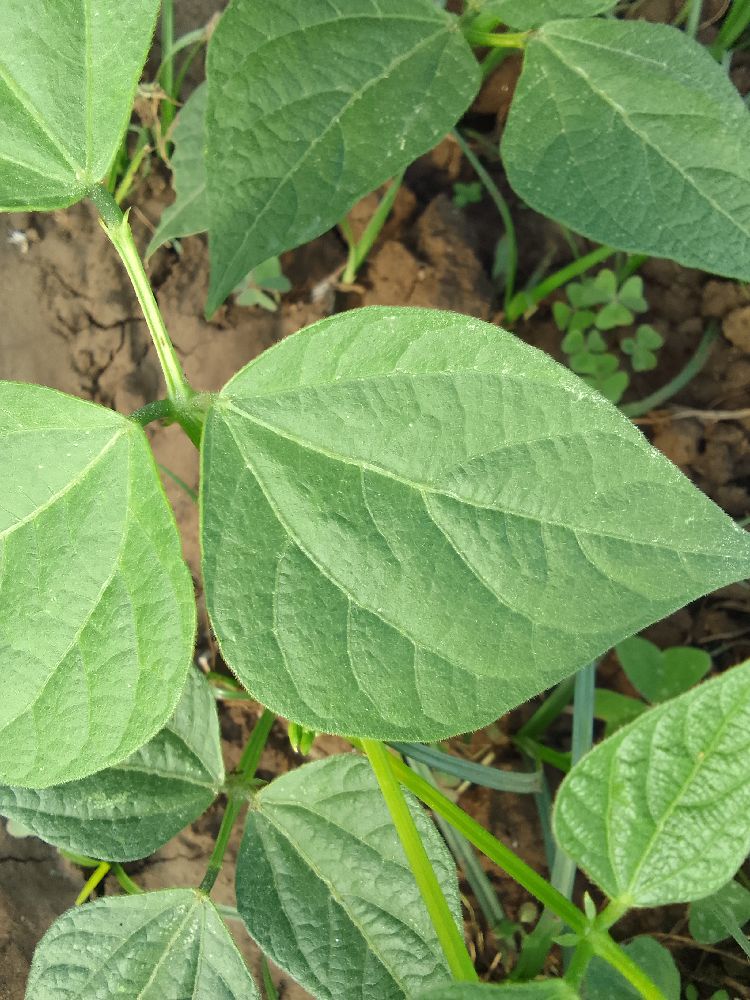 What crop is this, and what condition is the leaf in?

common bean, healthy
